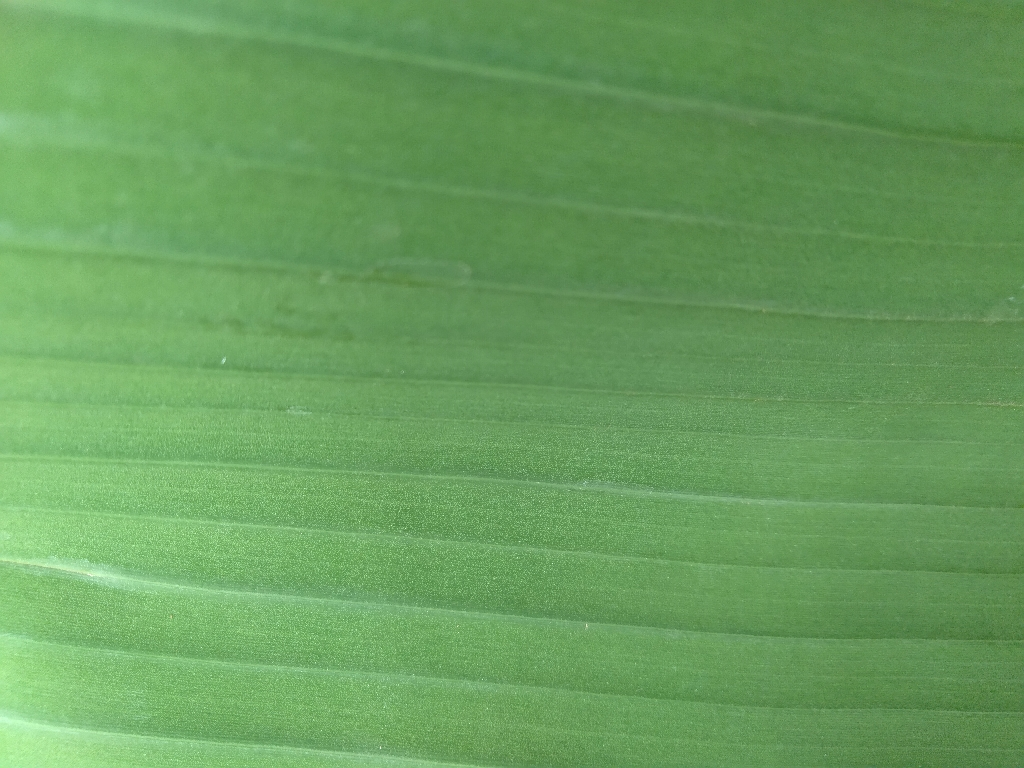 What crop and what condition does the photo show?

banana, healthy
